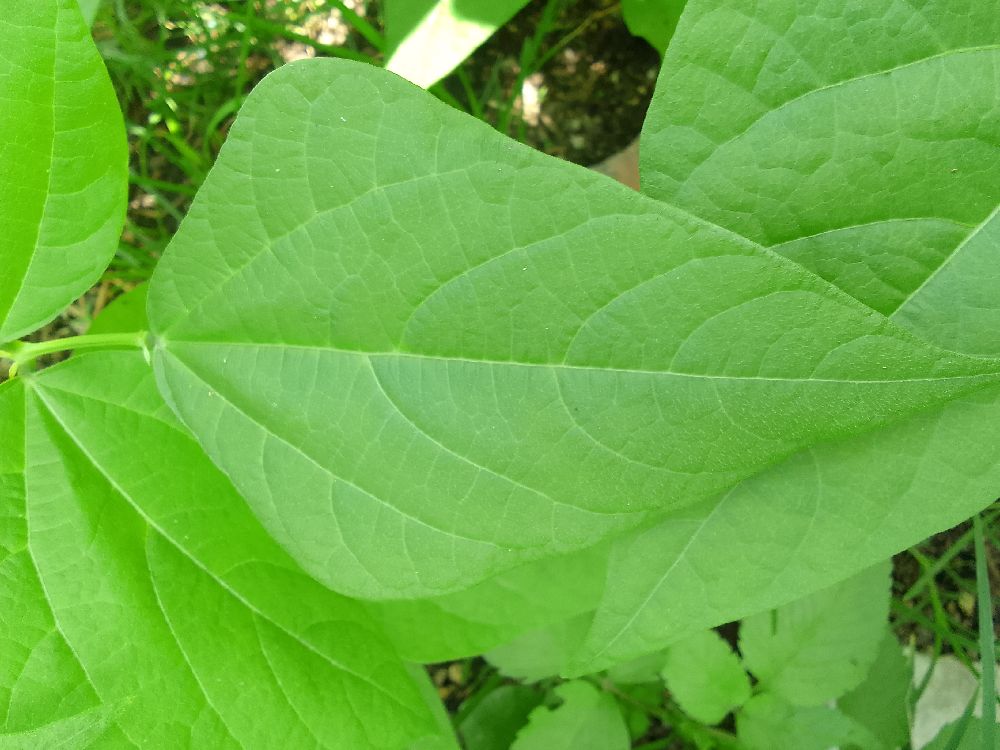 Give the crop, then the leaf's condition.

common bean, healthy
